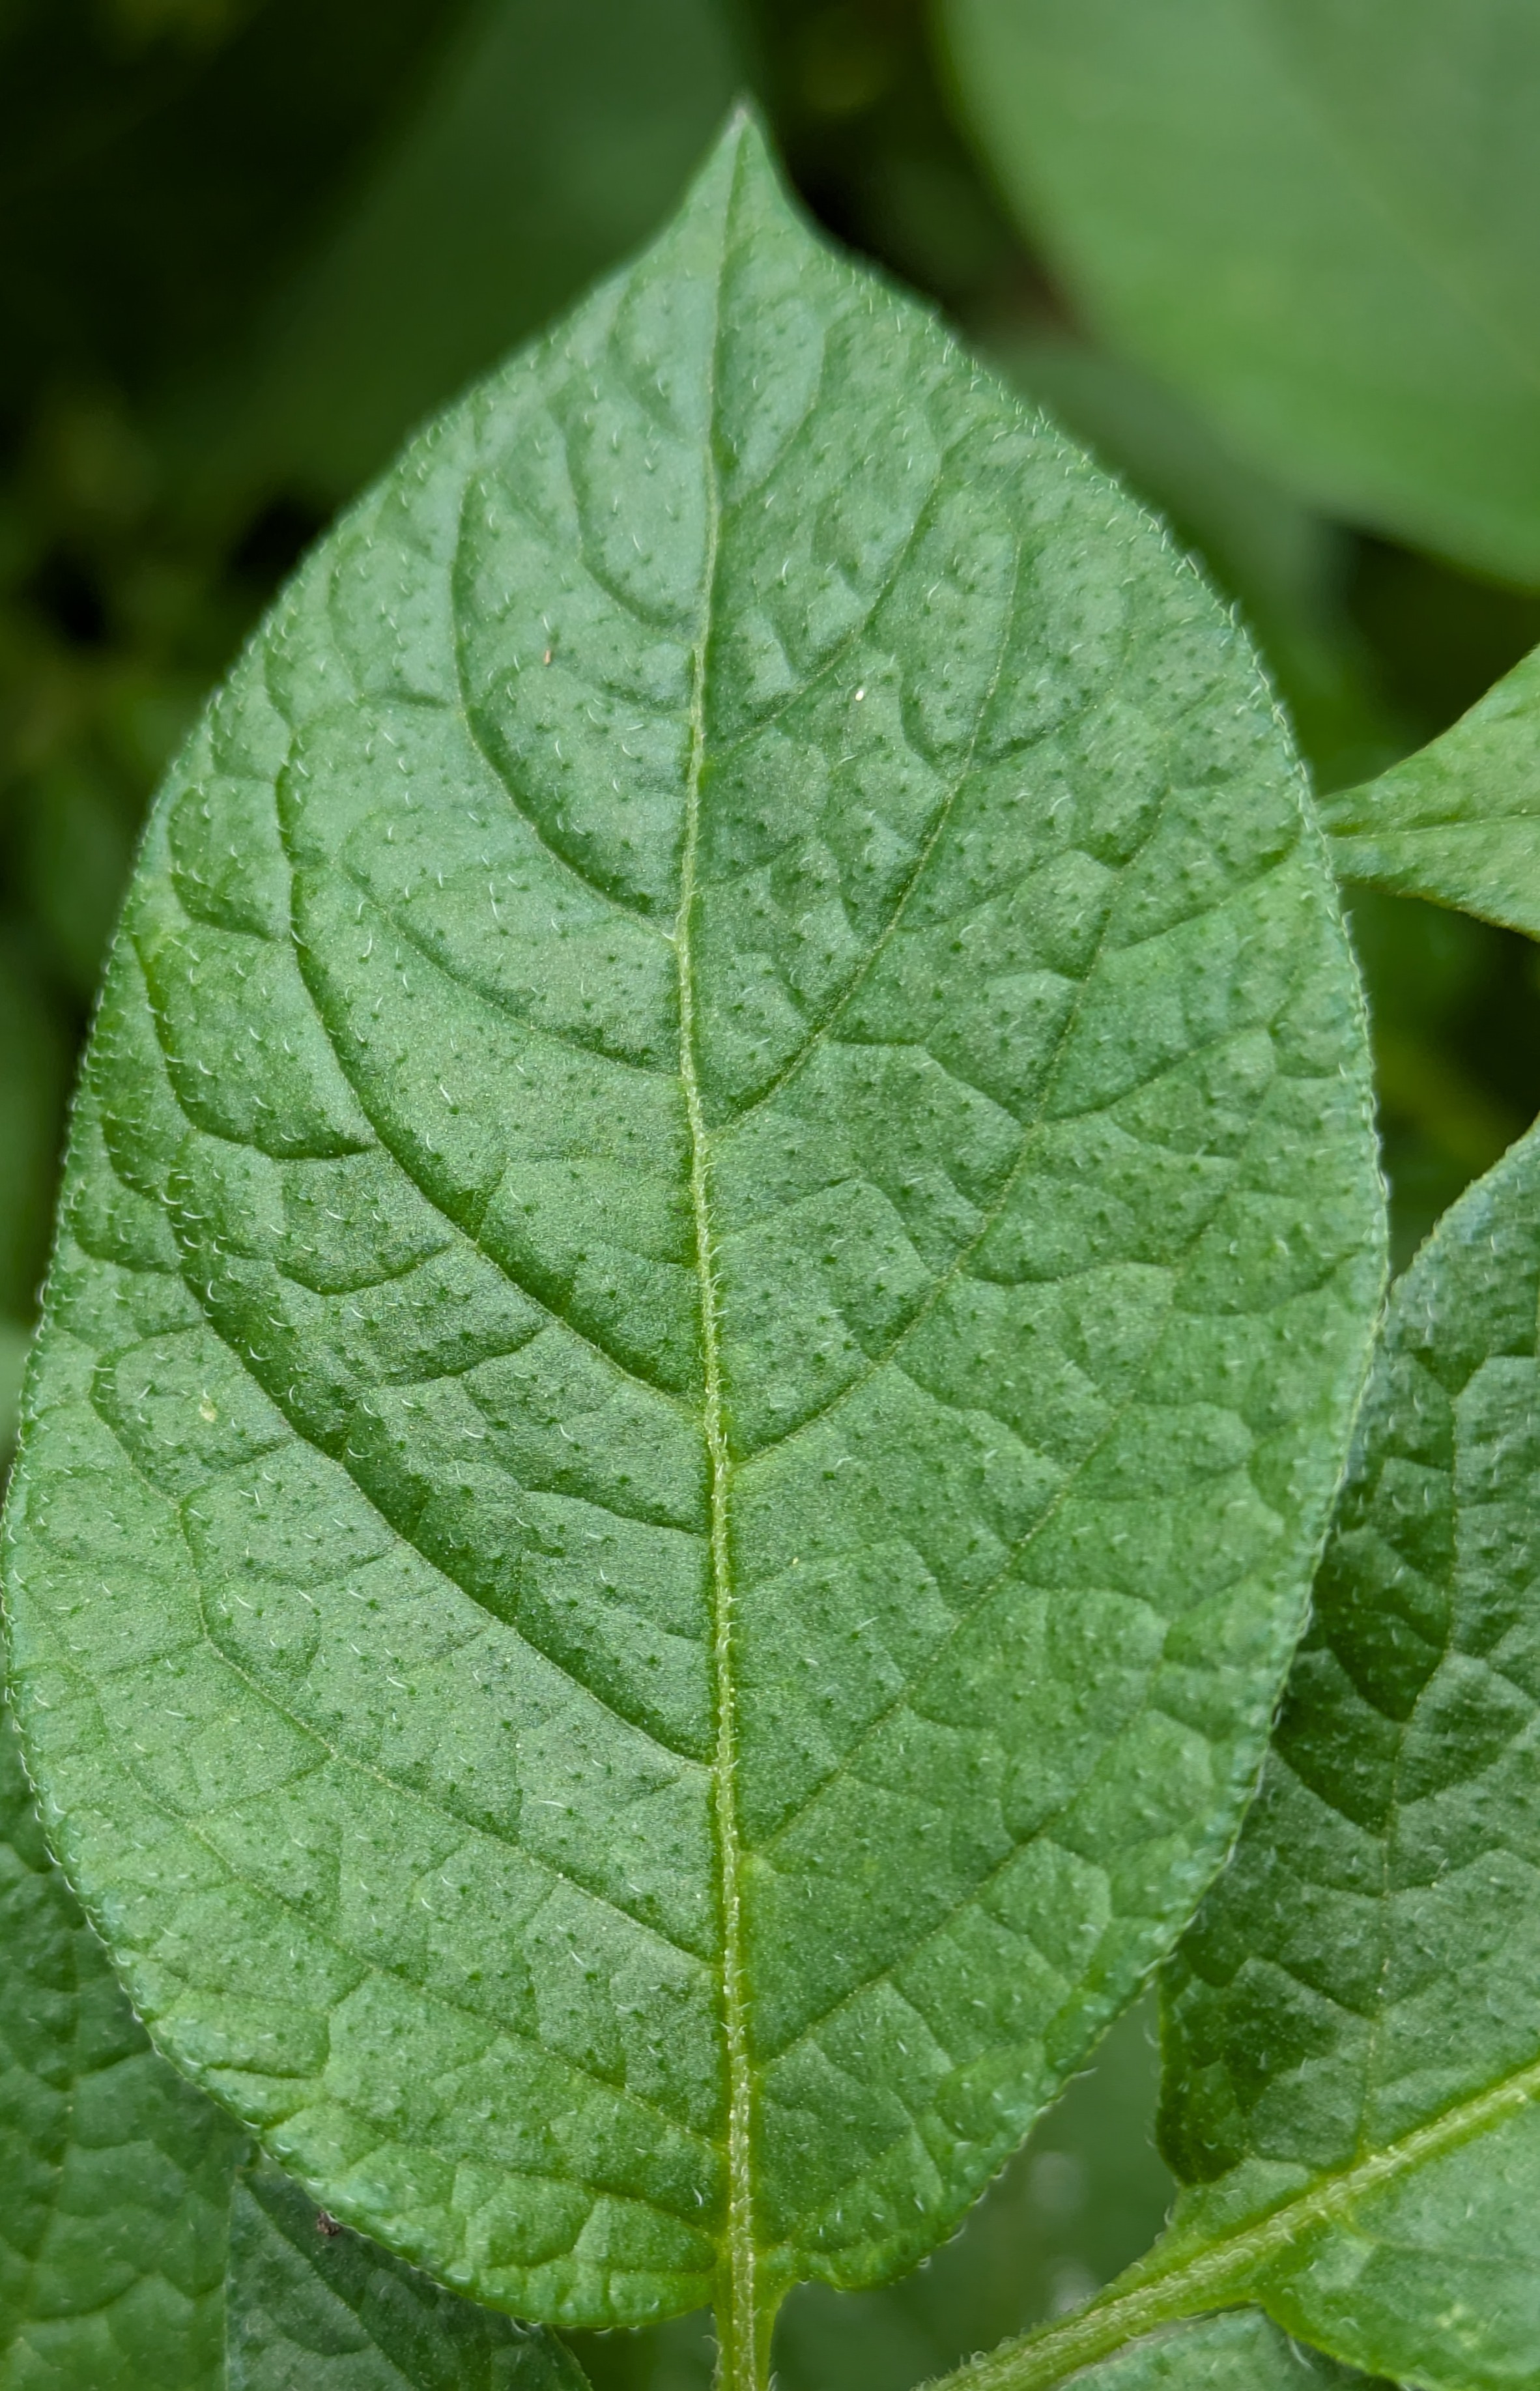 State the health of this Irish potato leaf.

healthy
